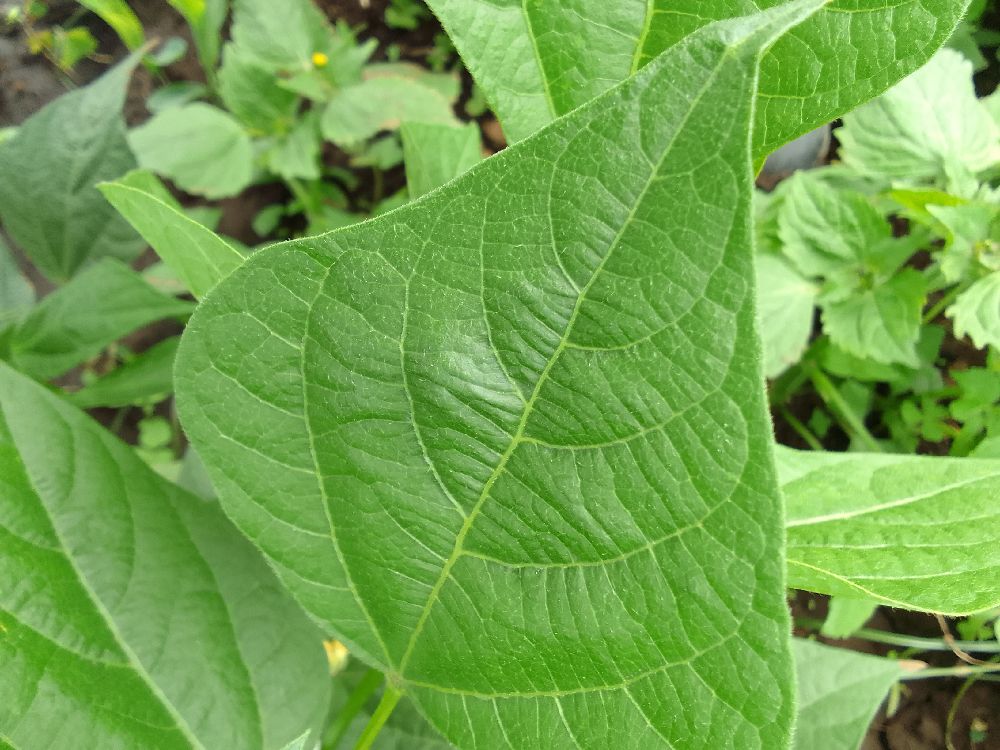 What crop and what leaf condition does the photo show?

common bean, healthy
